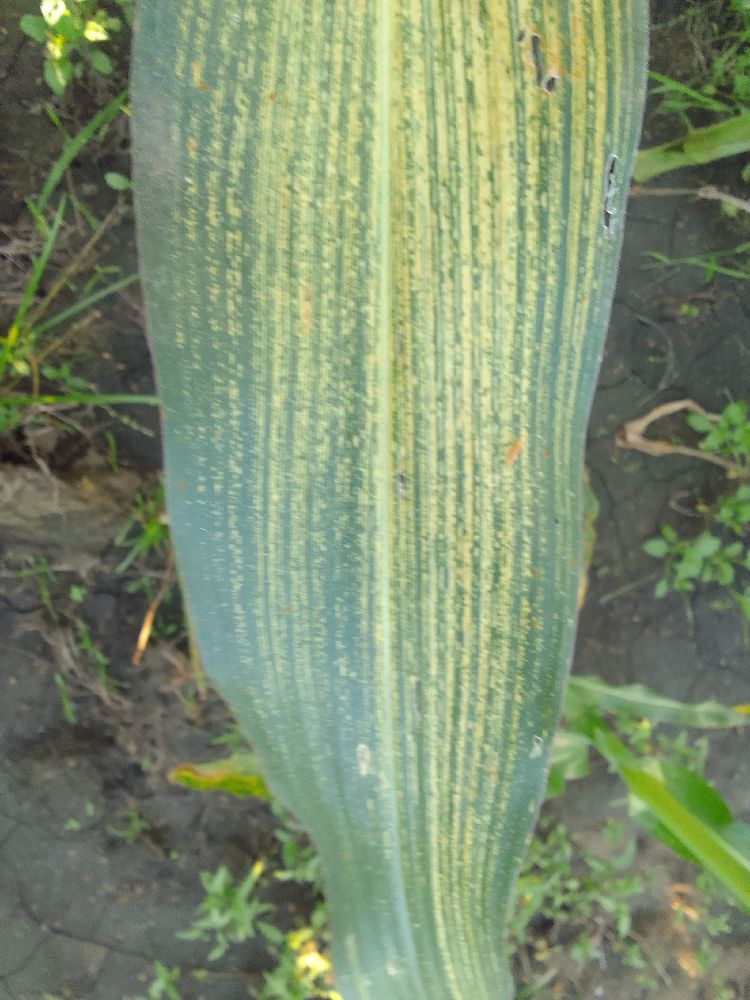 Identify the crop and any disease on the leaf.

maize, maize streak virus
